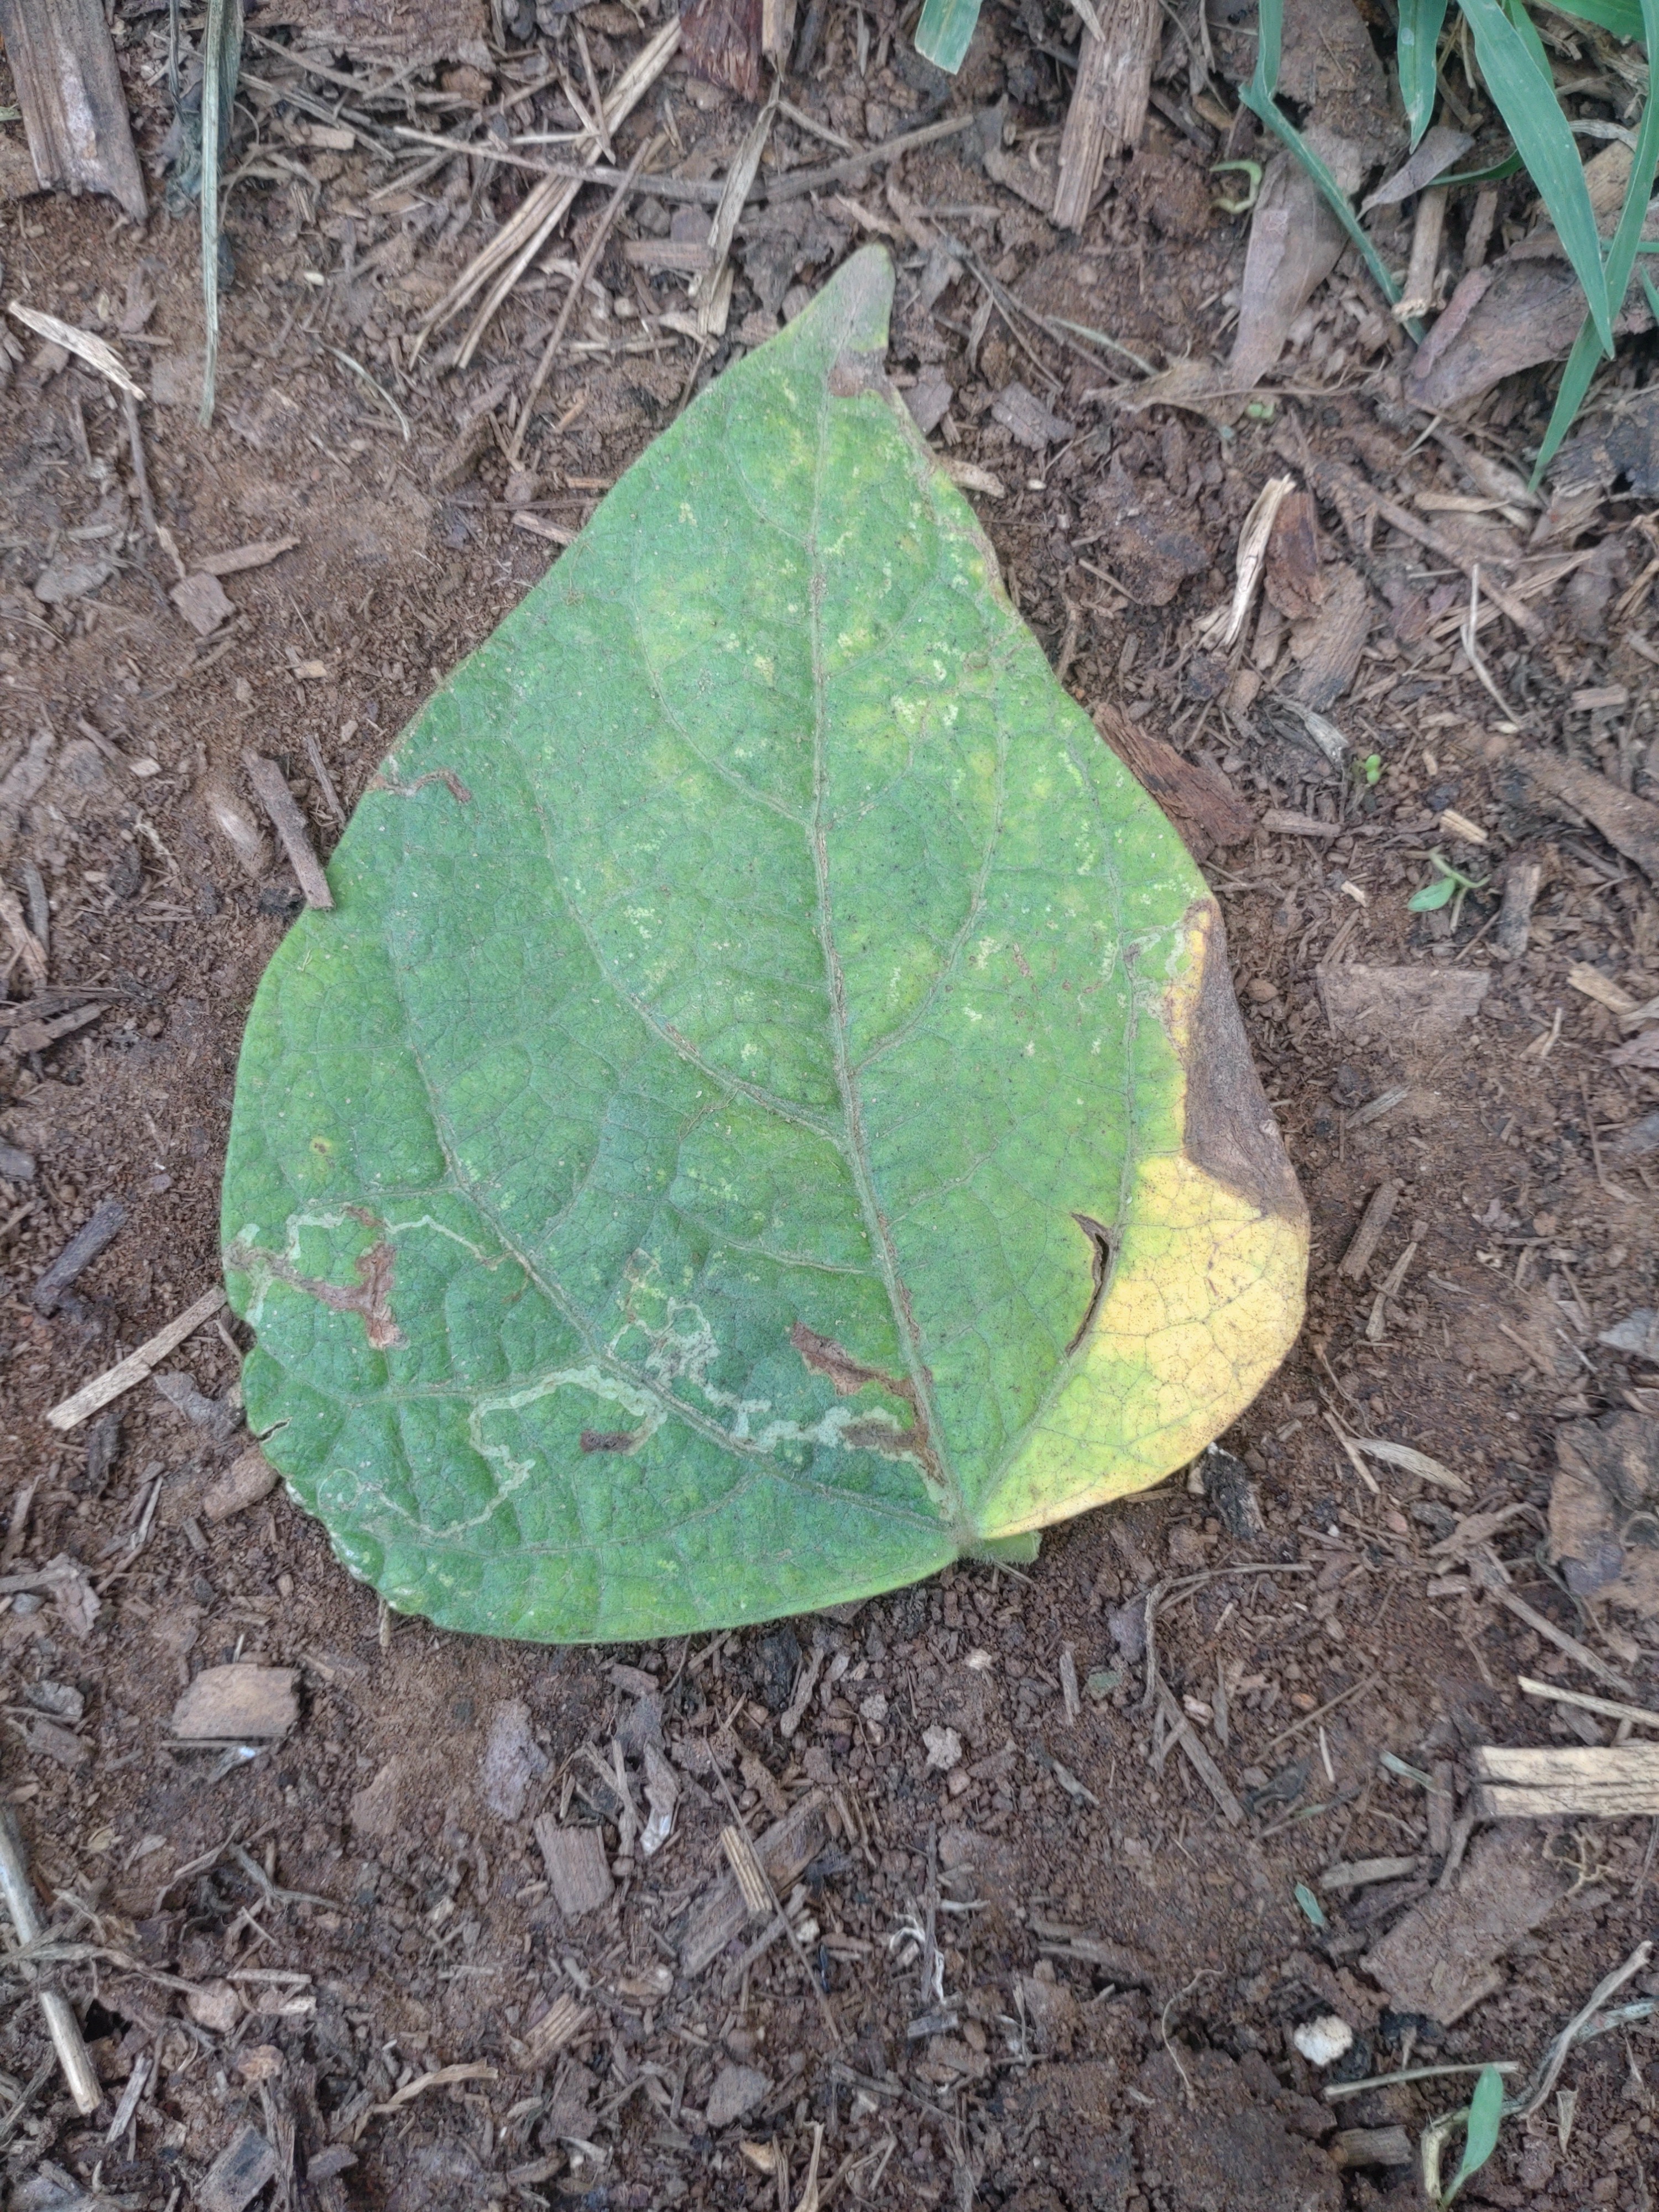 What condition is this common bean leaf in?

rust
